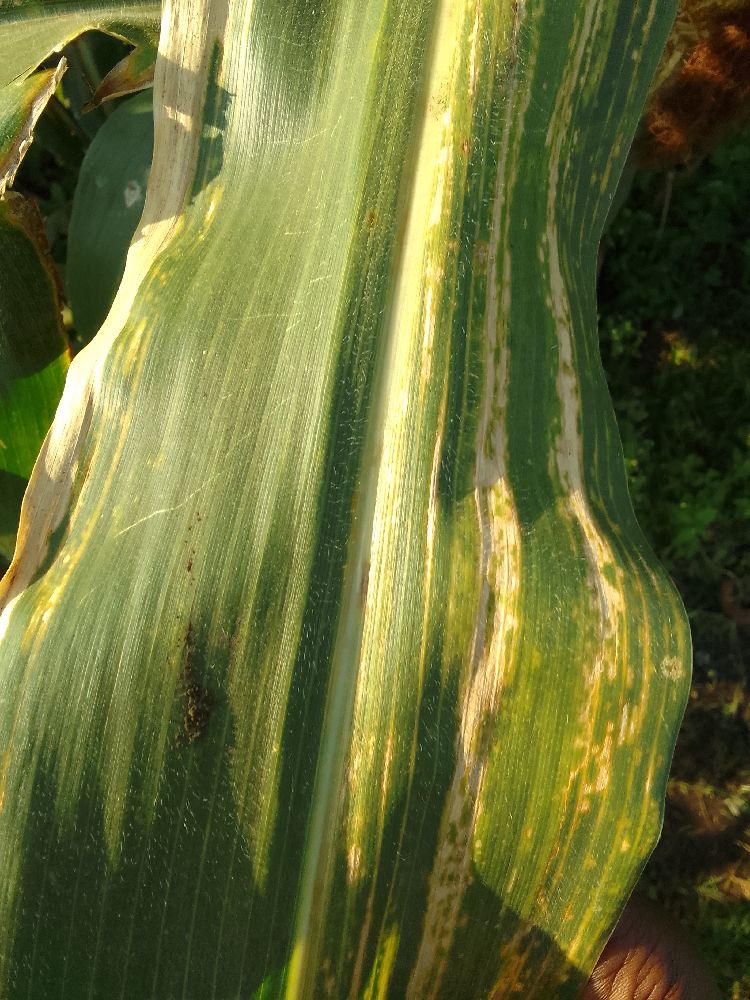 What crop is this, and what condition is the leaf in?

maize, maize lethal necrosis
